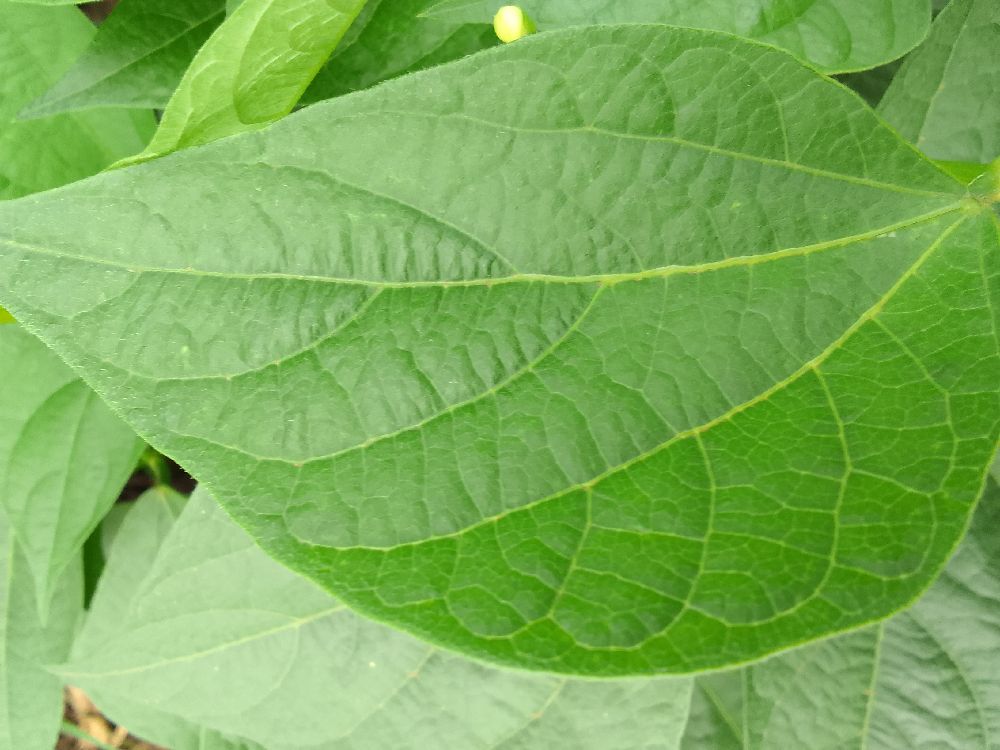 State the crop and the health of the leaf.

common bean, healthy
